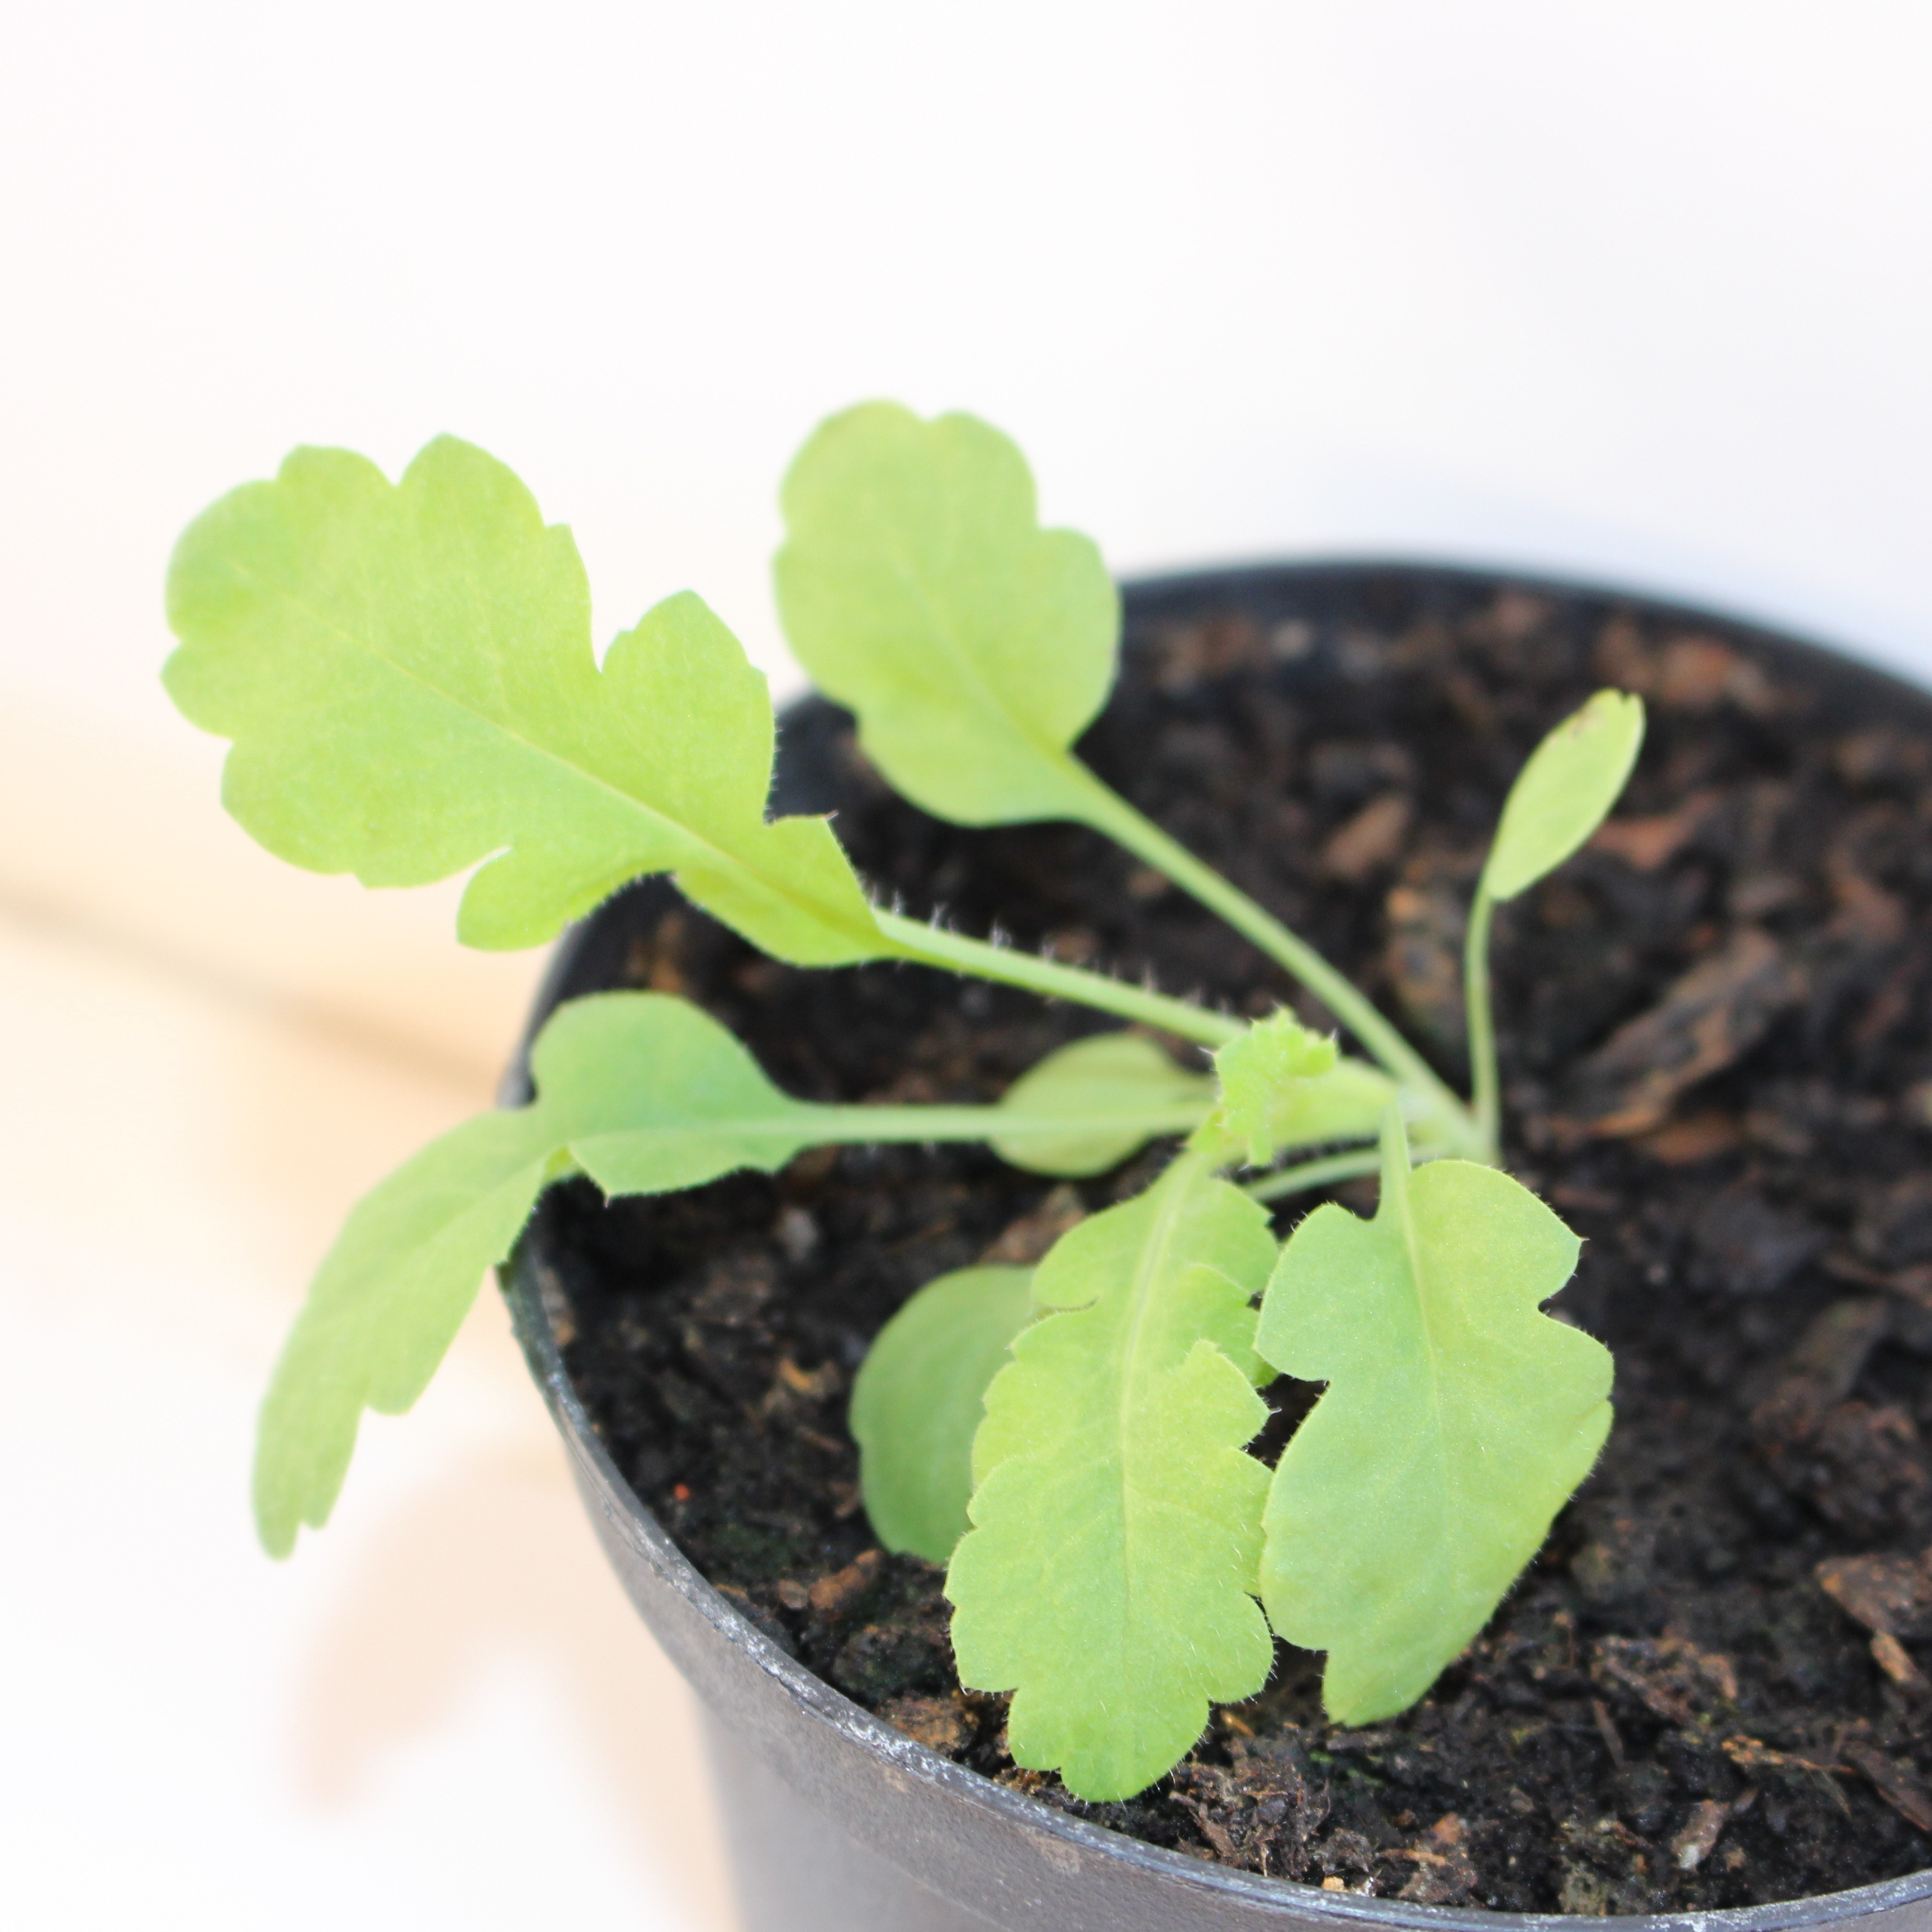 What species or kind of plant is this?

Papaver rhoeas
